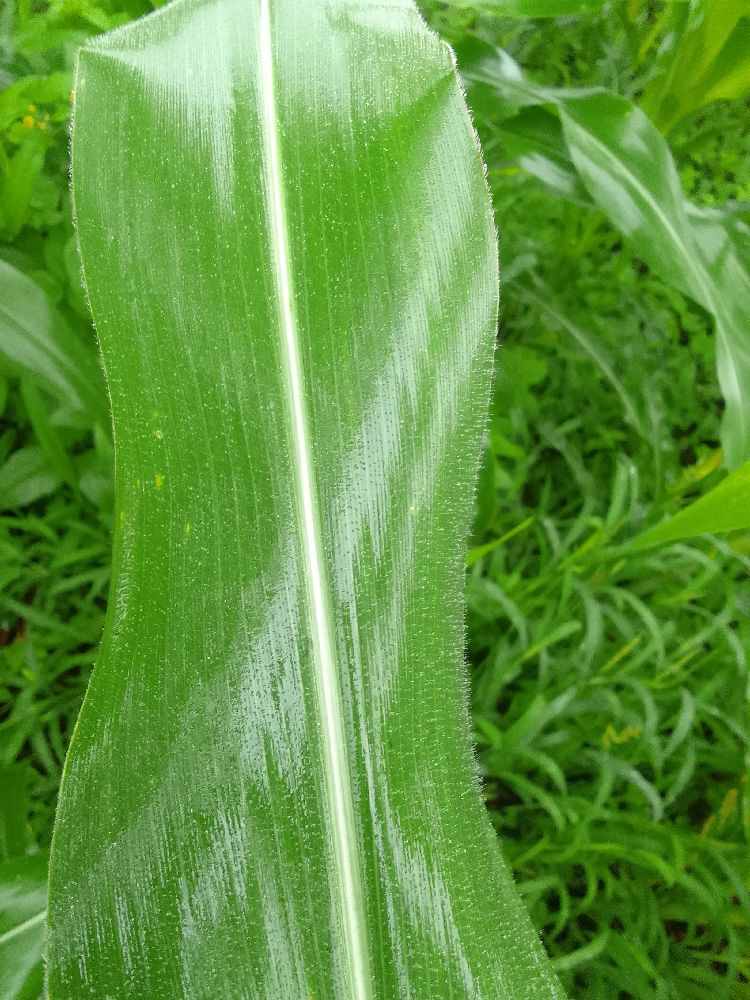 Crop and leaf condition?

maize, healthy
